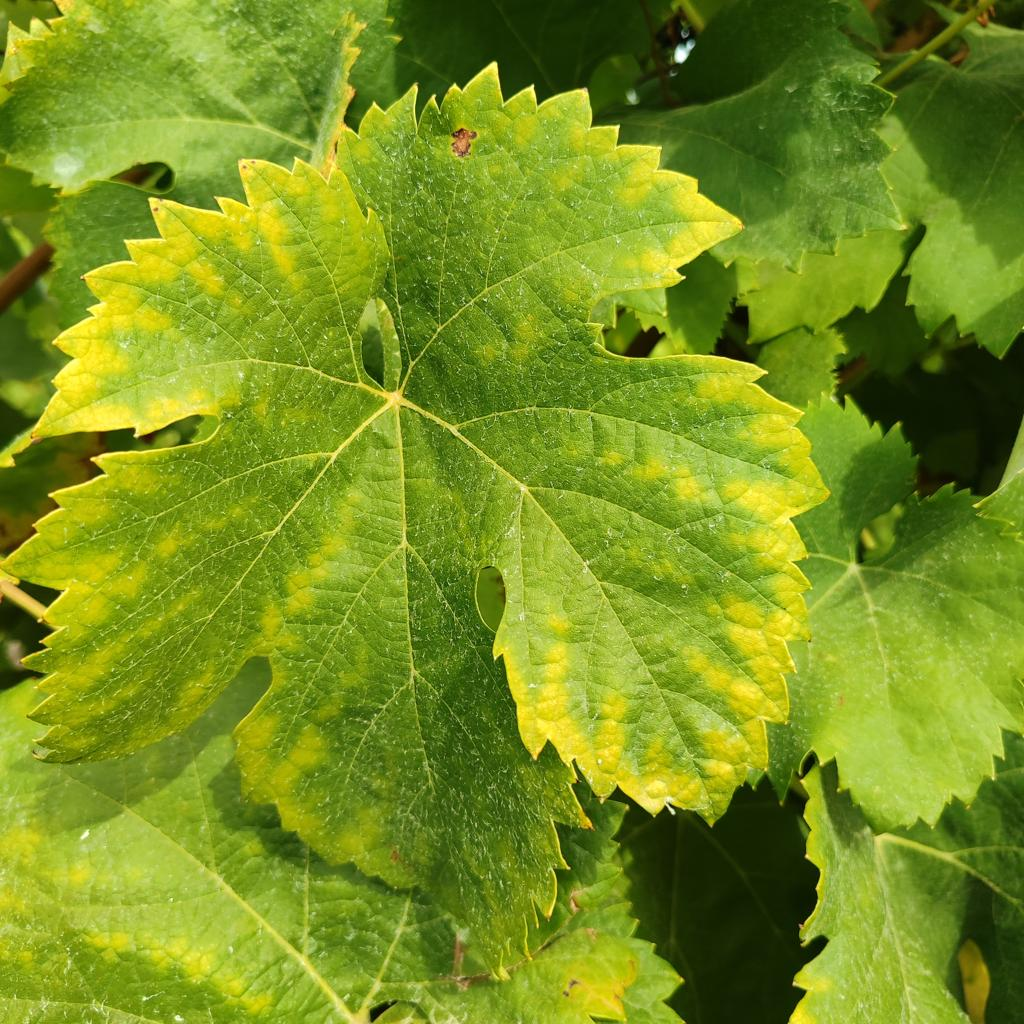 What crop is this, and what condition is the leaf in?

grapevine, esca complex
